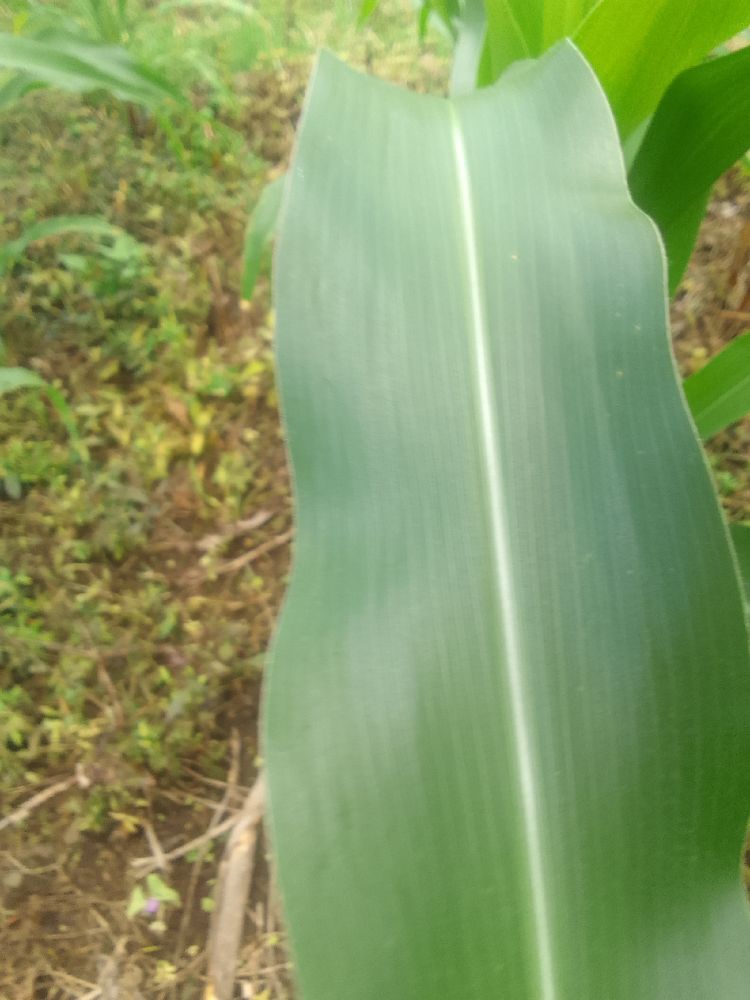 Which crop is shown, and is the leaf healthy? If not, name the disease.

maize, healthy
